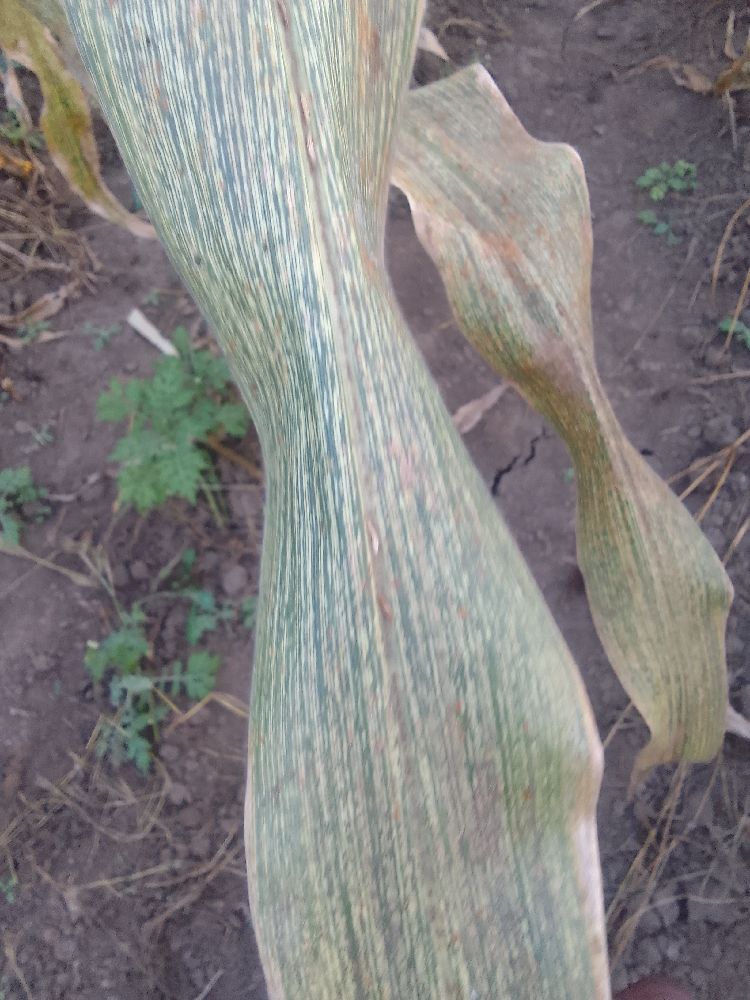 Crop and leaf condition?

maize, maize streak virus
